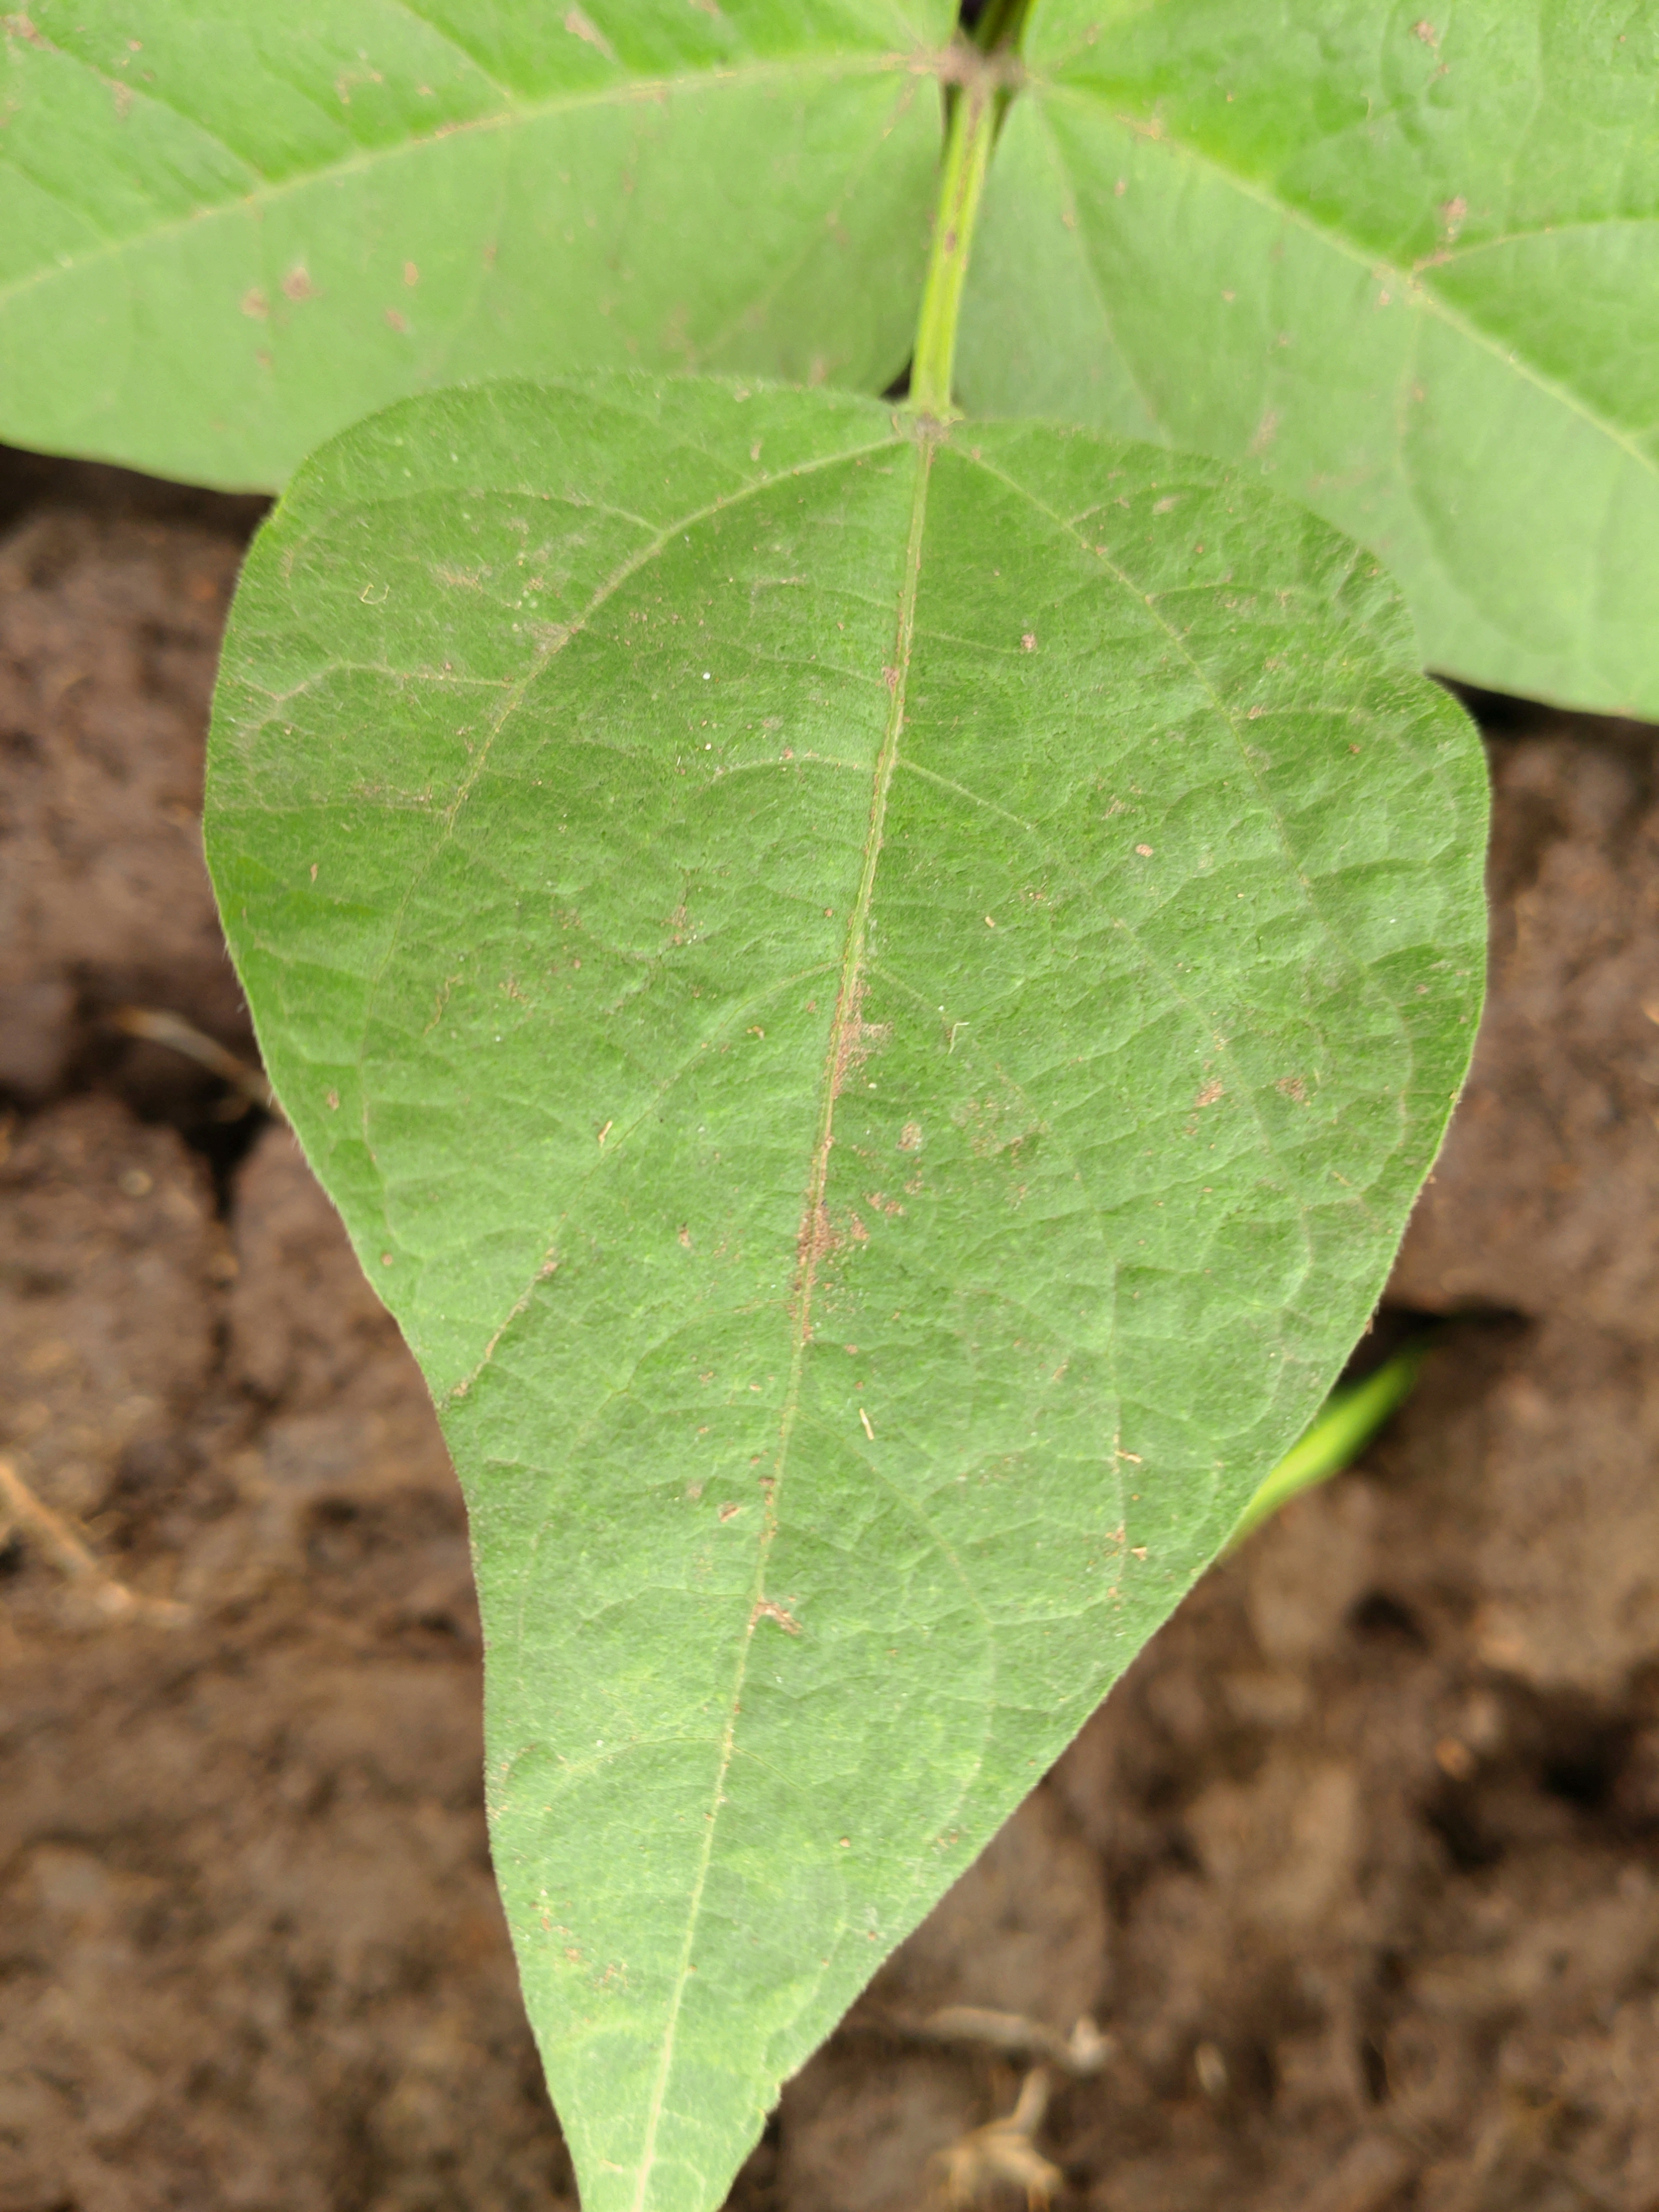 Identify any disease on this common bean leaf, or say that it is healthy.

healthy
